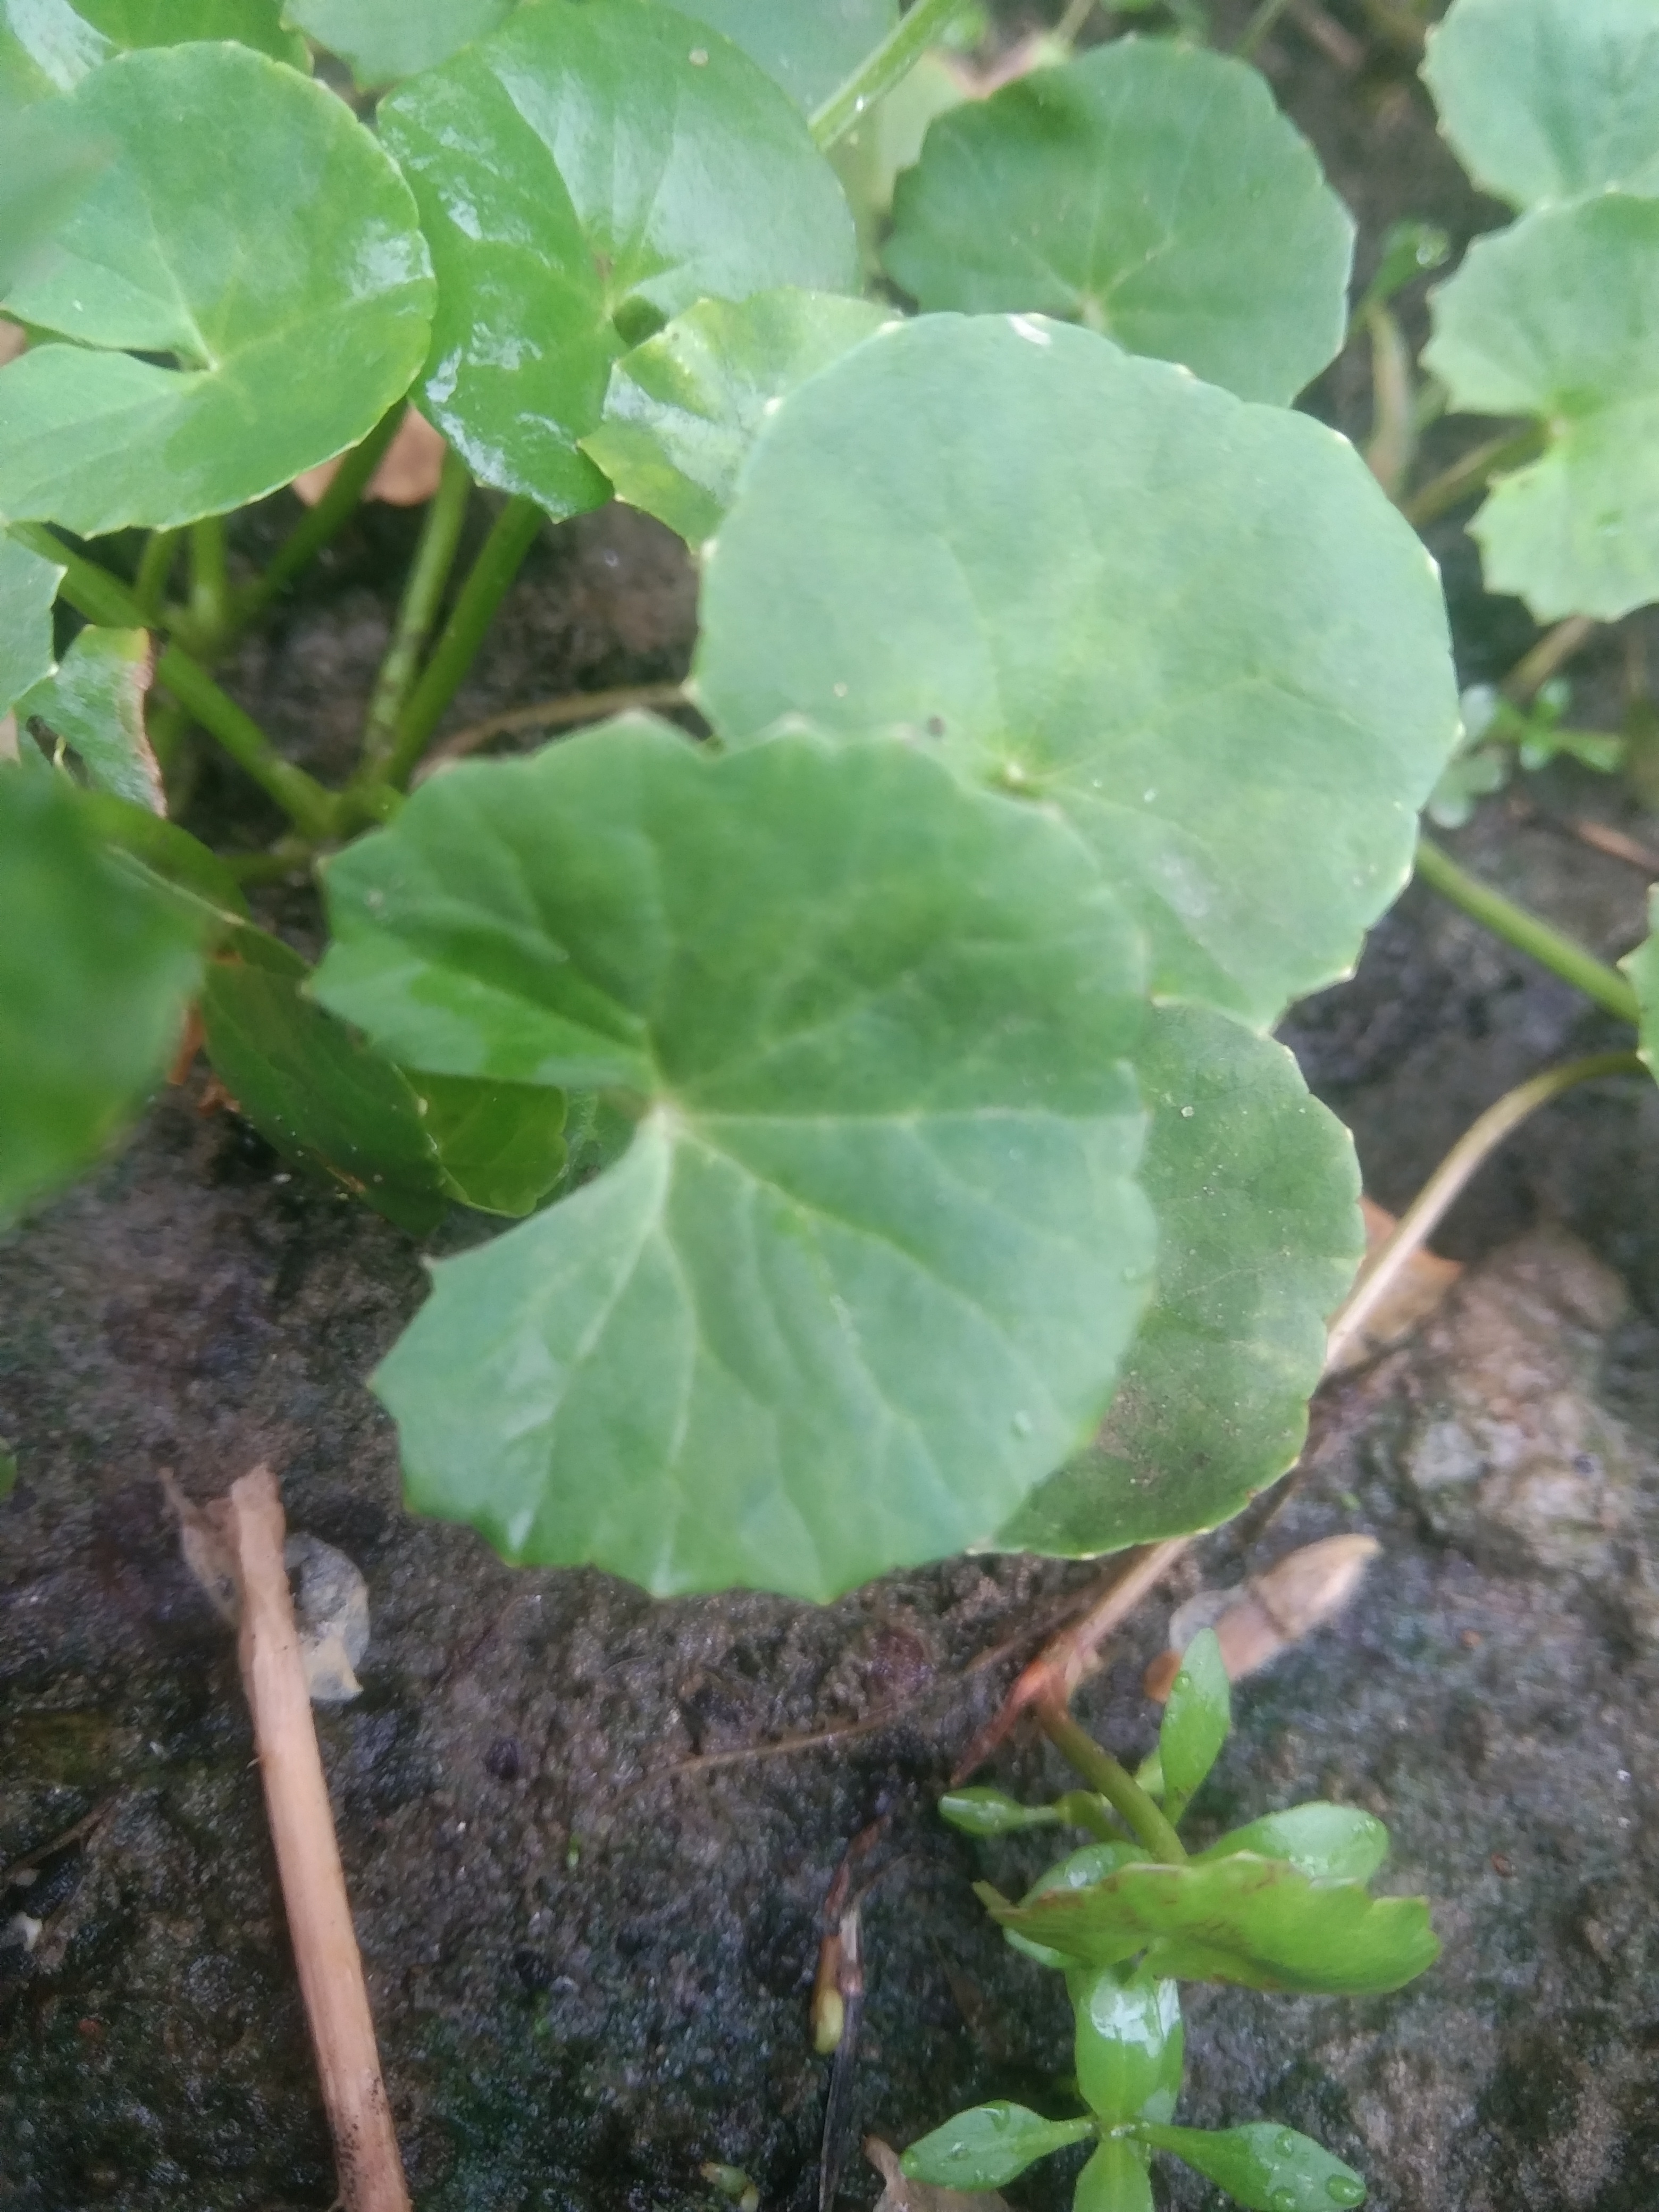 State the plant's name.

thankuni
